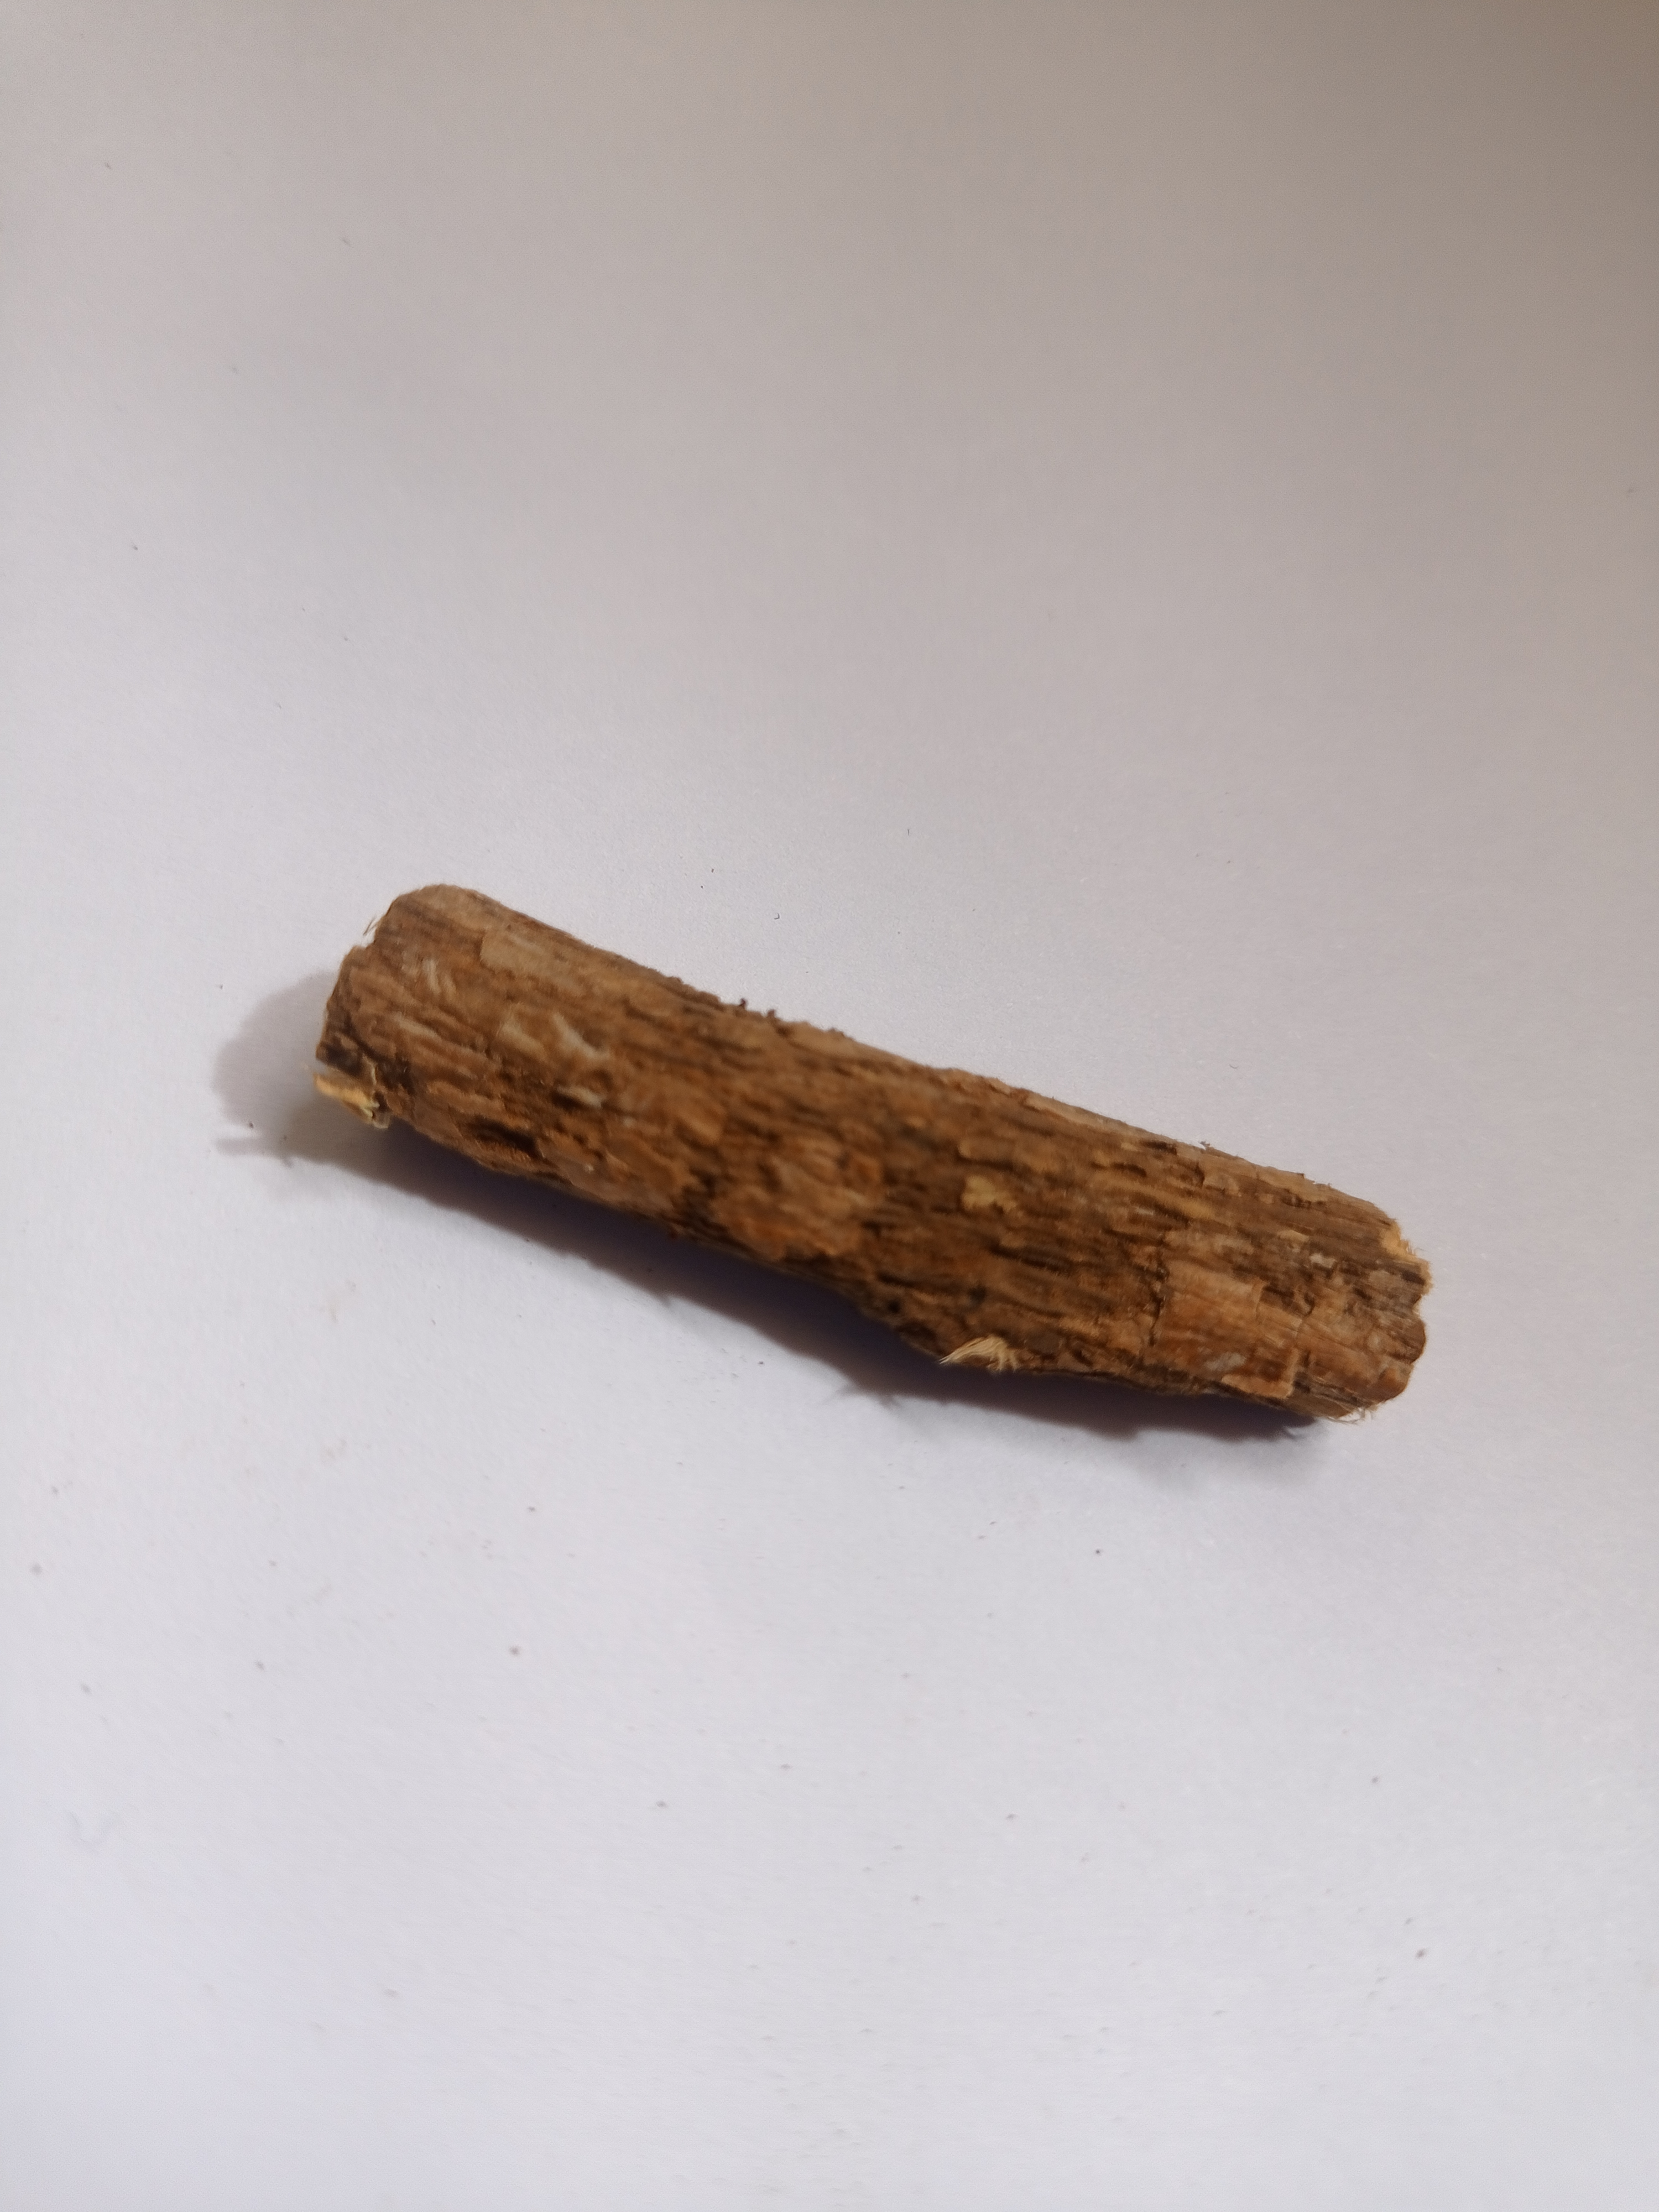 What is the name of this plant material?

jesthamadh
